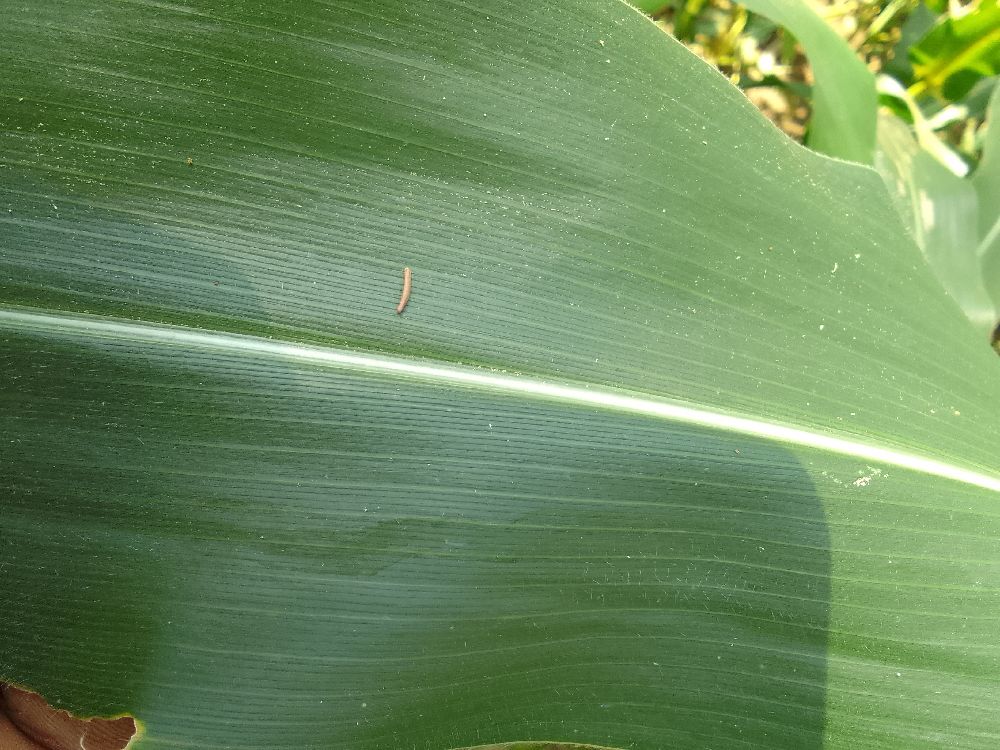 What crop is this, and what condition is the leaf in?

maize, healthy
